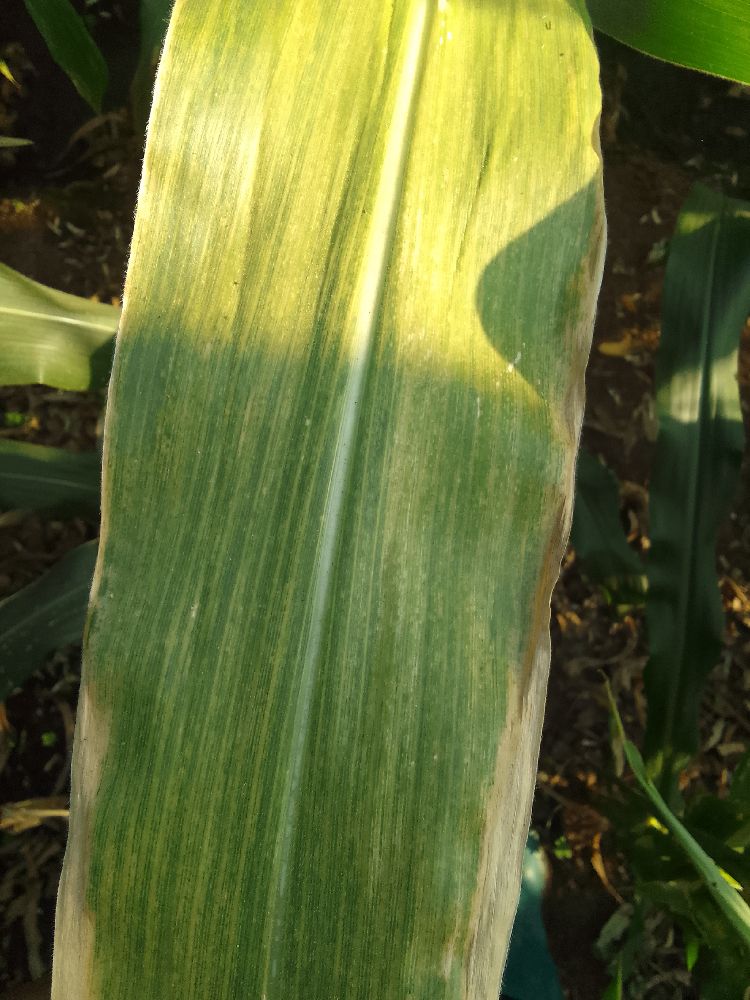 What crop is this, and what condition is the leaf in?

maize, maize lethal necrosis
